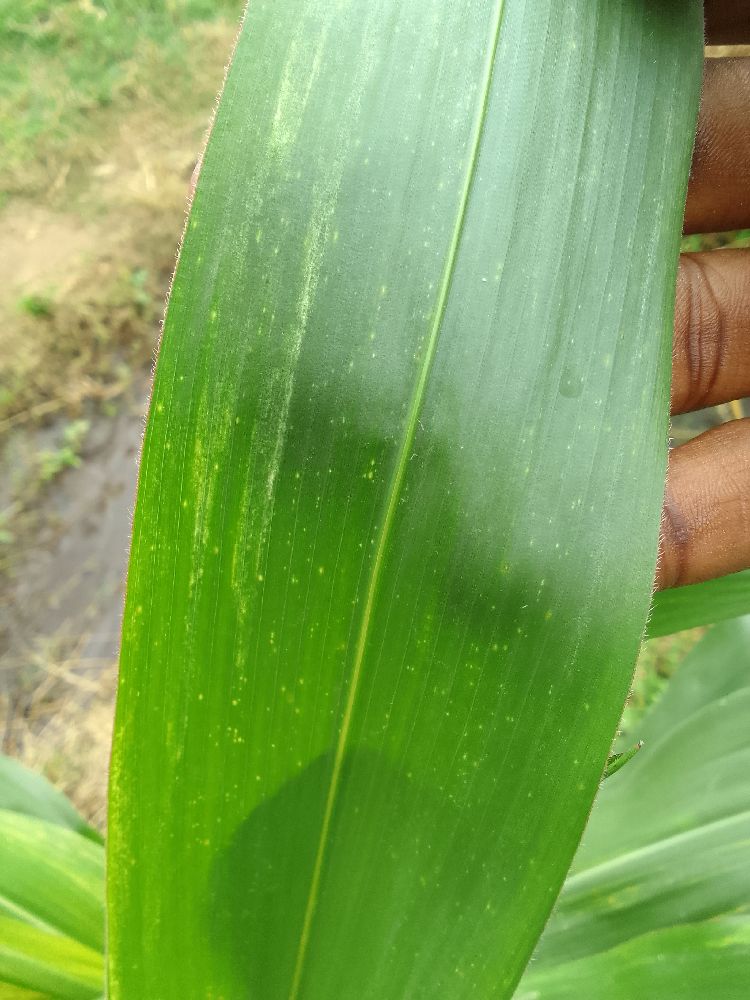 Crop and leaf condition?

maize, healthy
